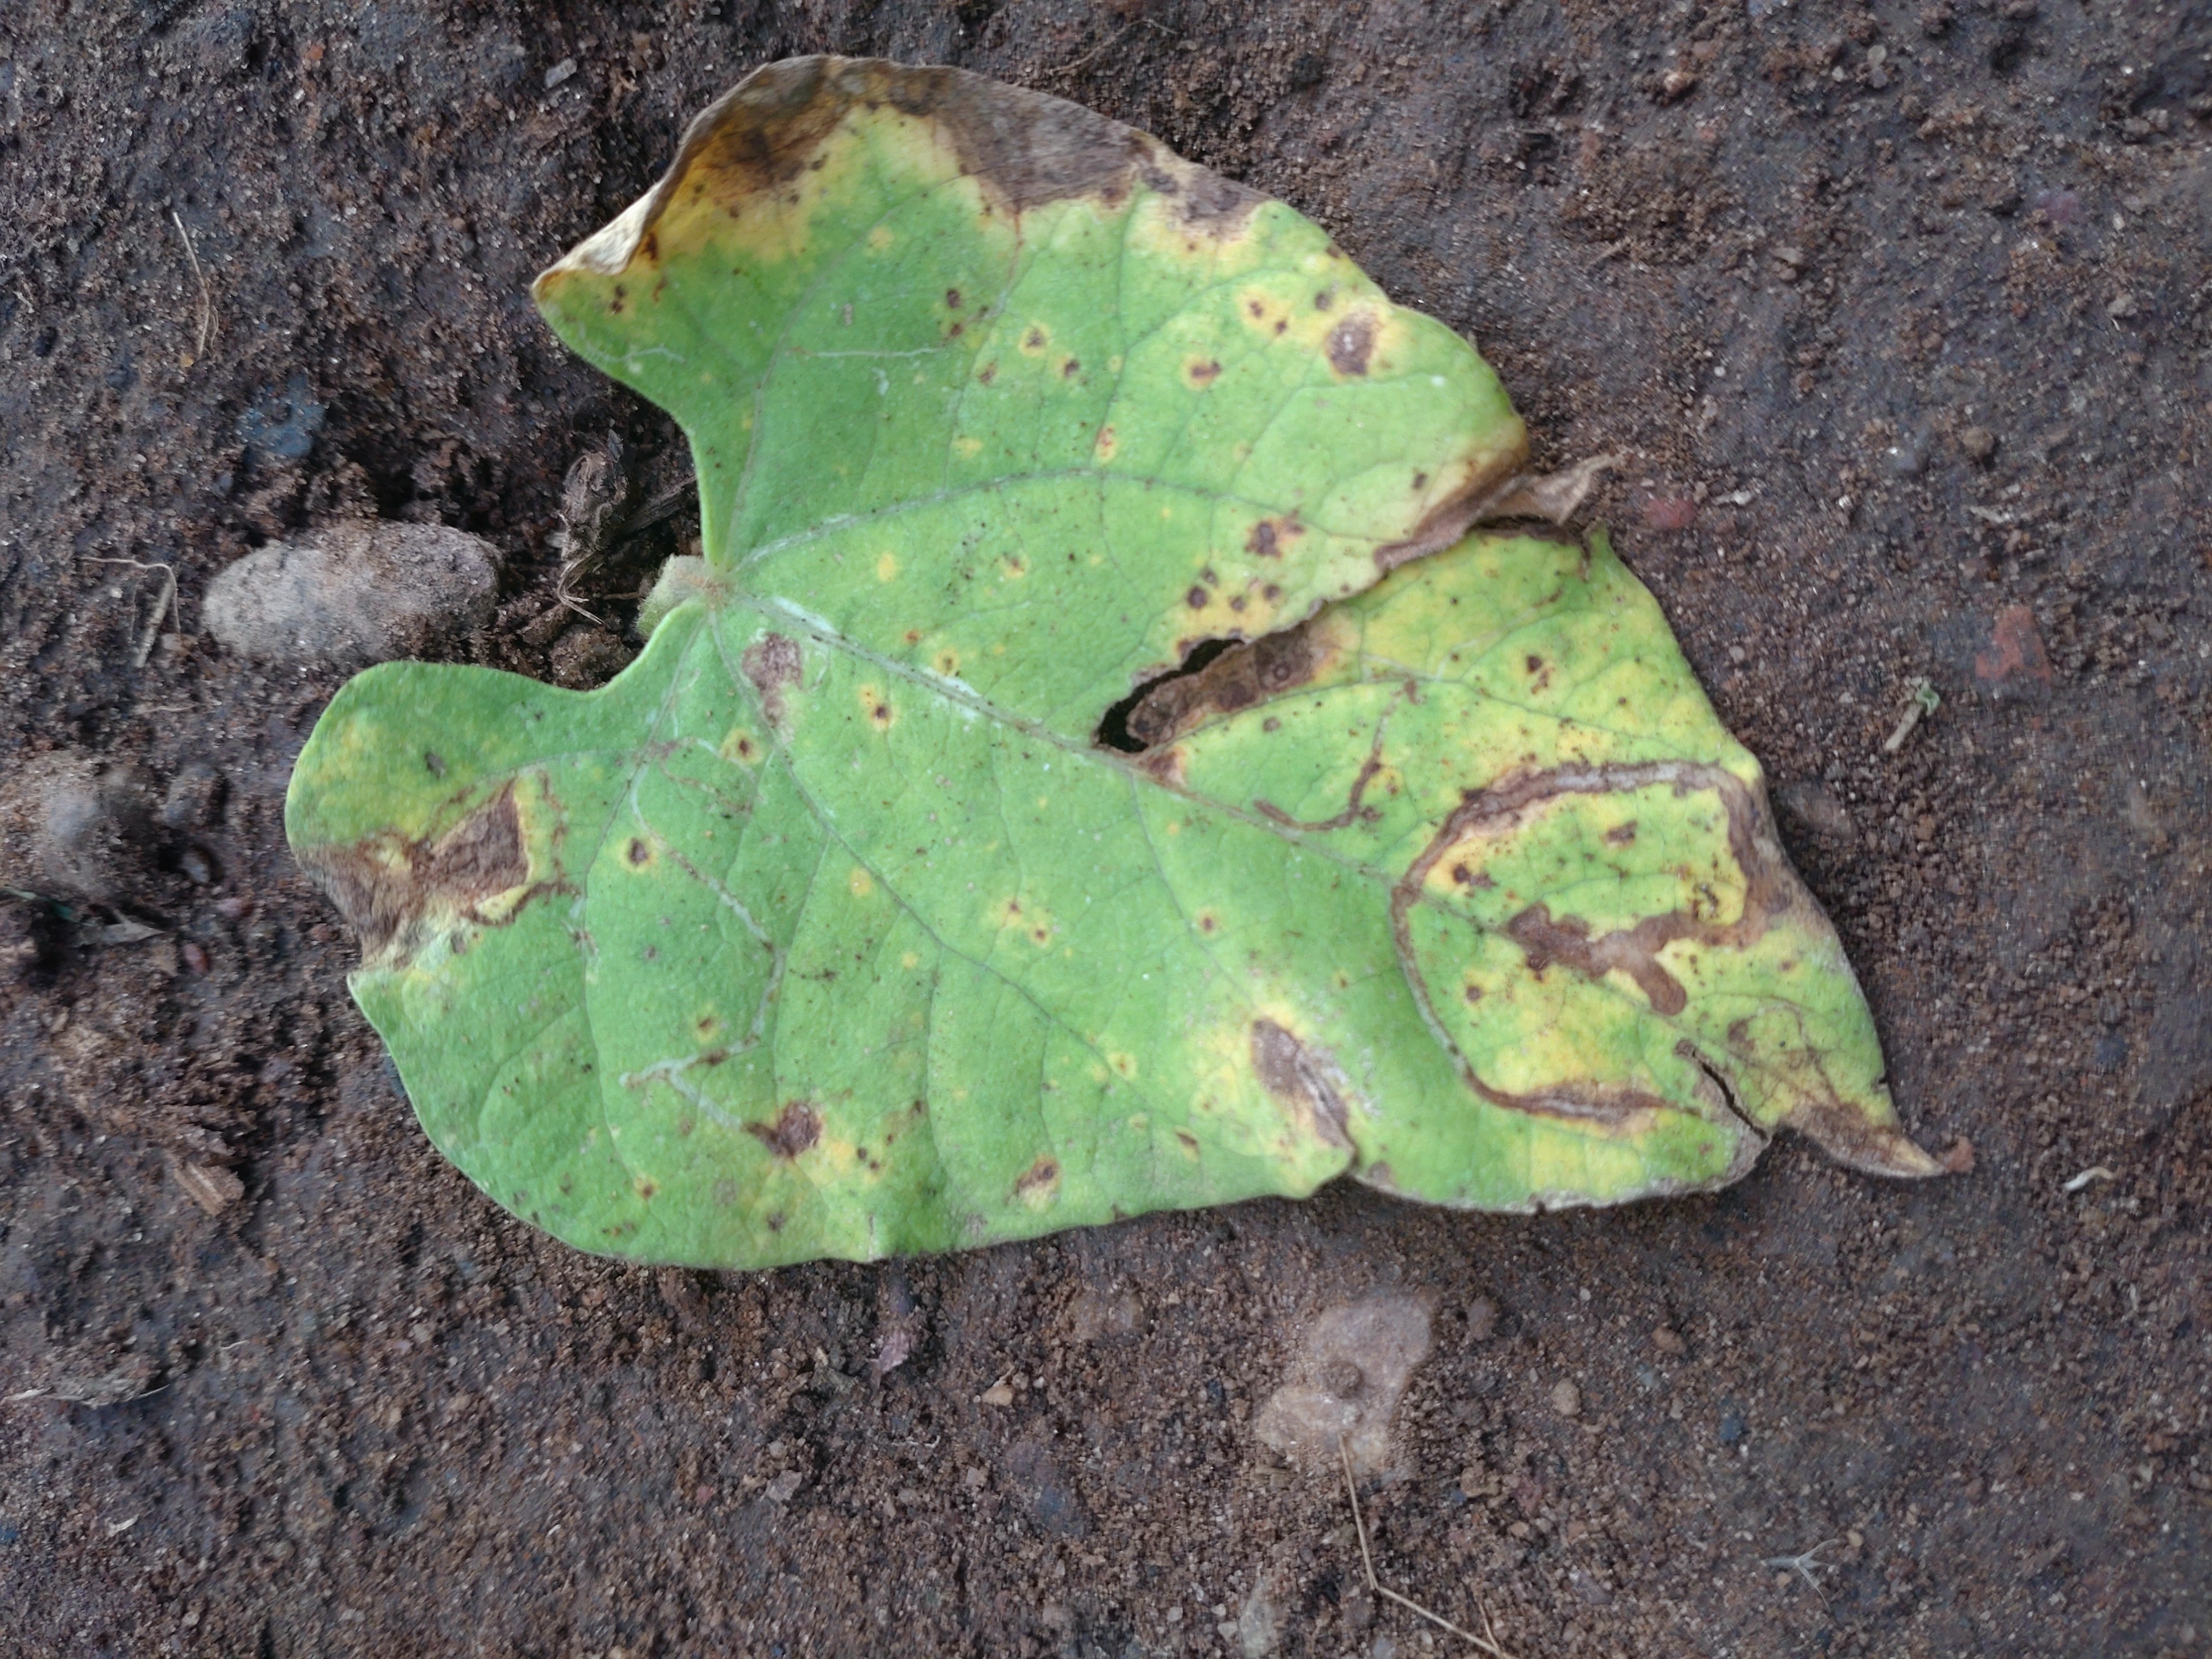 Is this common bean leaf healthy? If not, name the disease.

anthracnose
